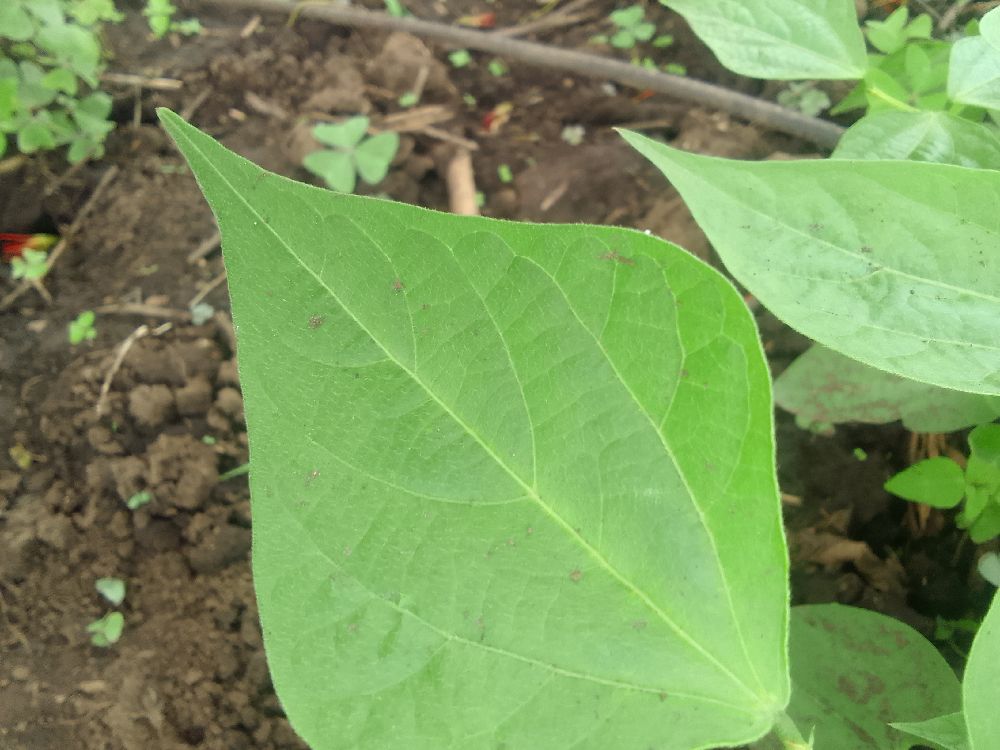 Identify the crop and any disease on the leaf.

common bean, healthy
